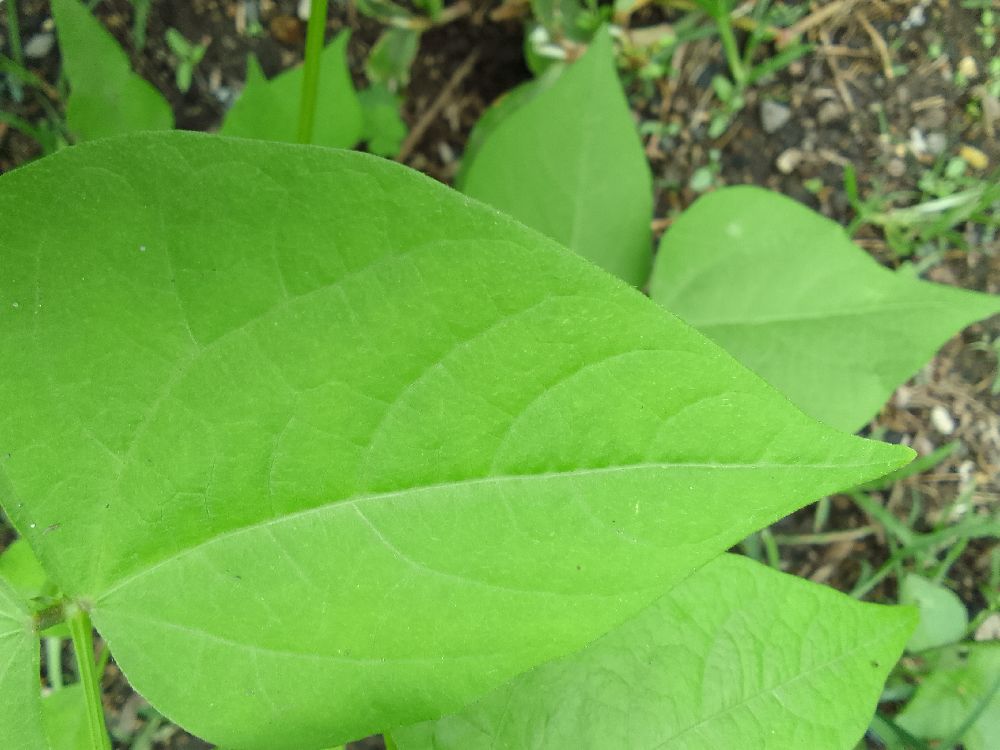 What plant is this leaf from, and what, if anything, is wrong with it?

common bean, healthy
